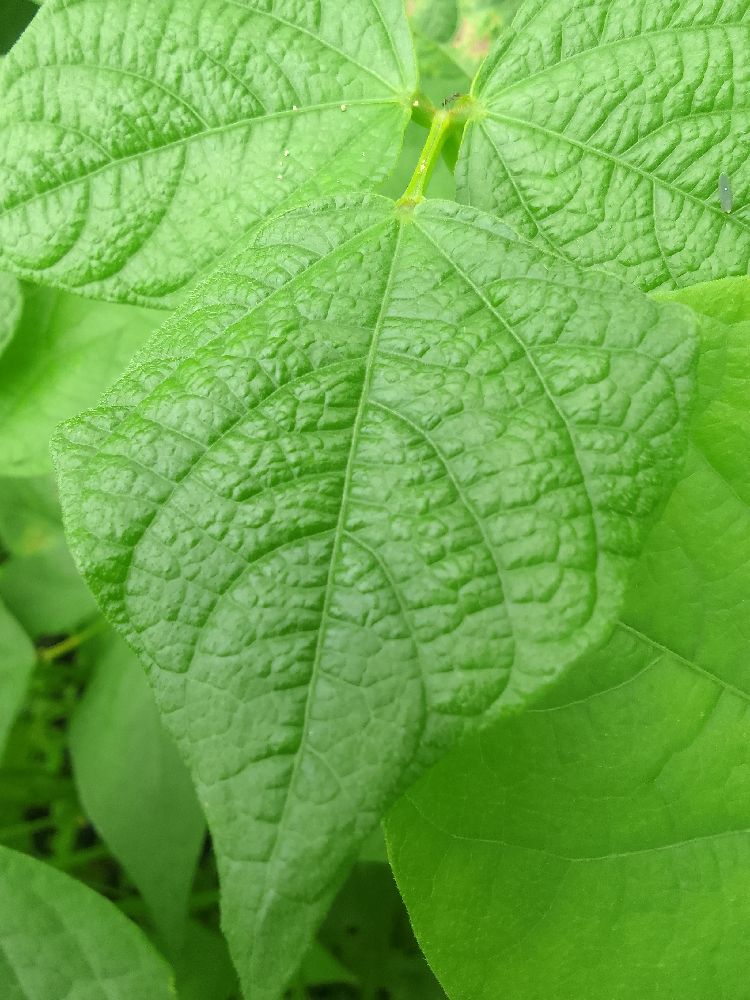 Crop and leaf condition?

common bean, healthy
